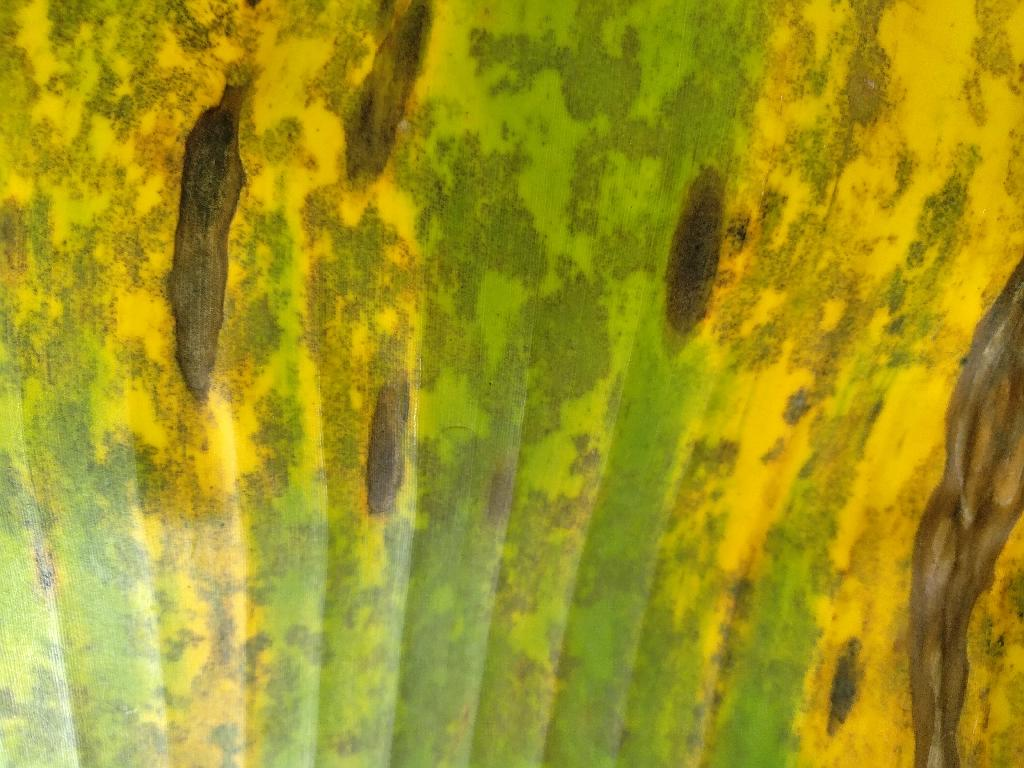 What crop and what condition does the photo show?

banana, black sigatoka
